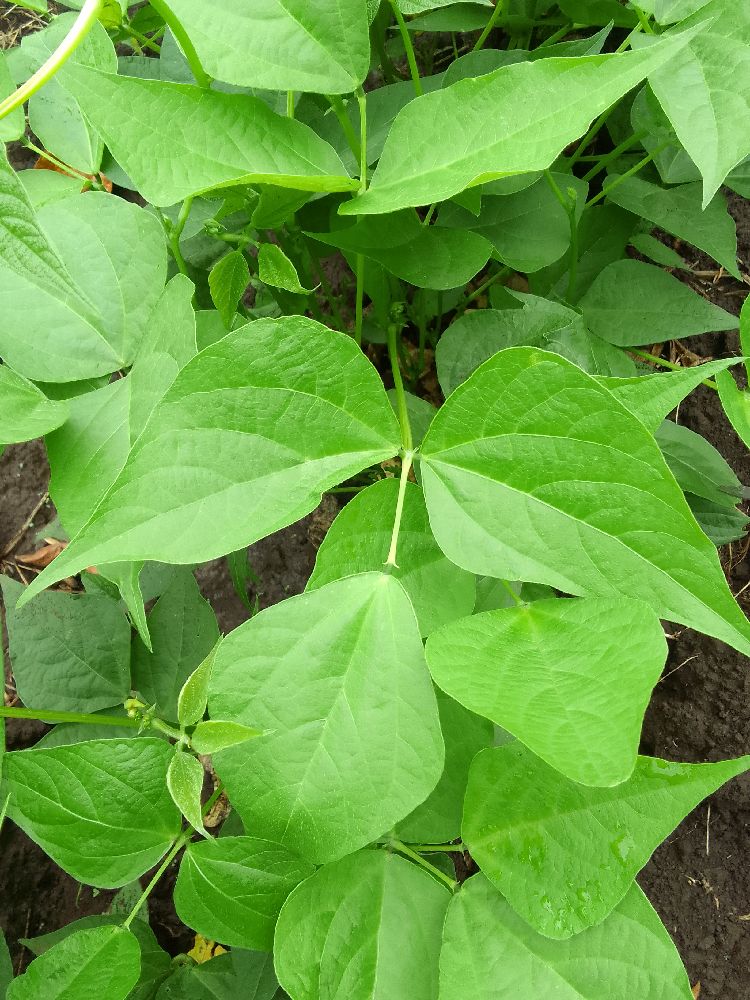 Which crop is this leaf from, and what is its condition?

common bean, healthy
